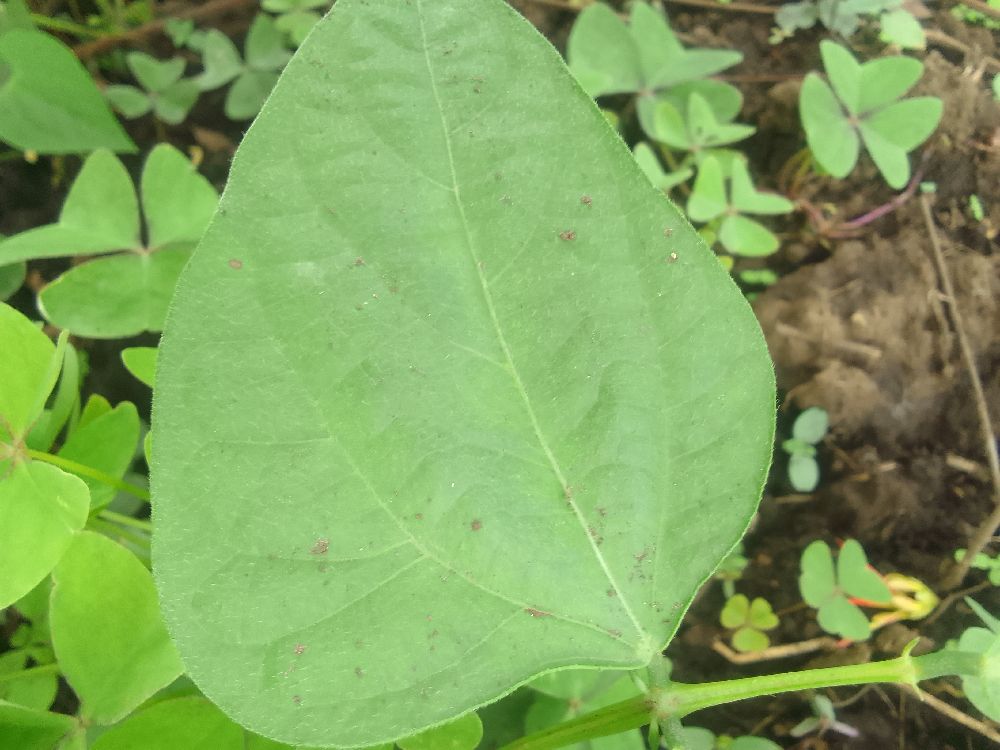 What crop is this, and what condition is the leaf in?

common bean, healthy
